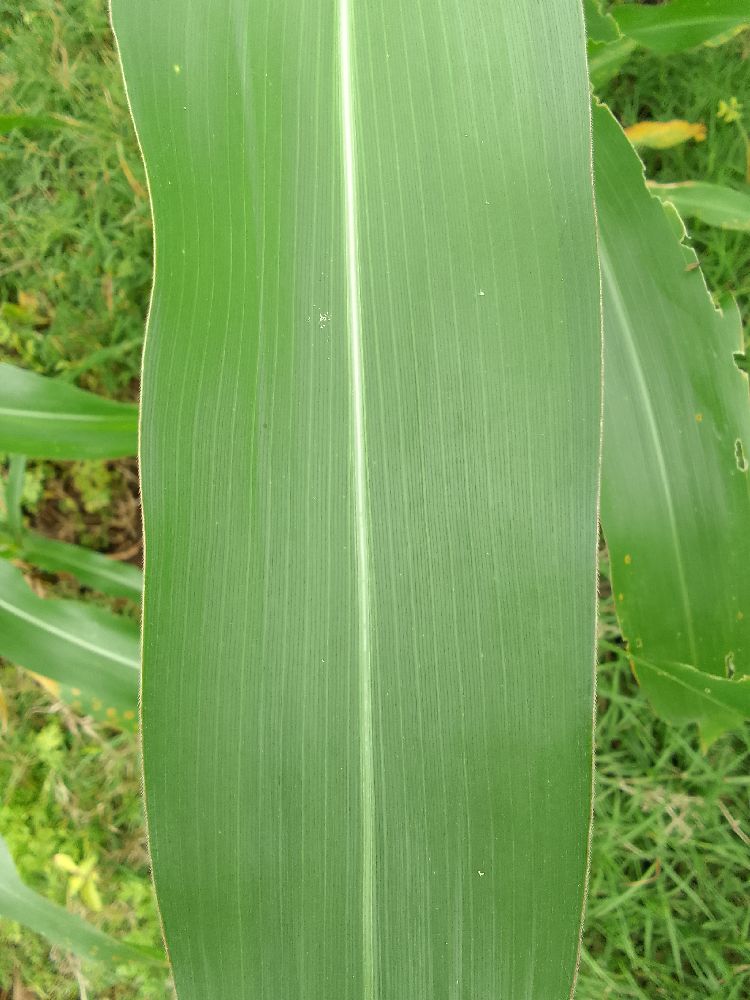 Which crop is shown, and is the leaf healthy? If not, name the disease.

maize, healthy
